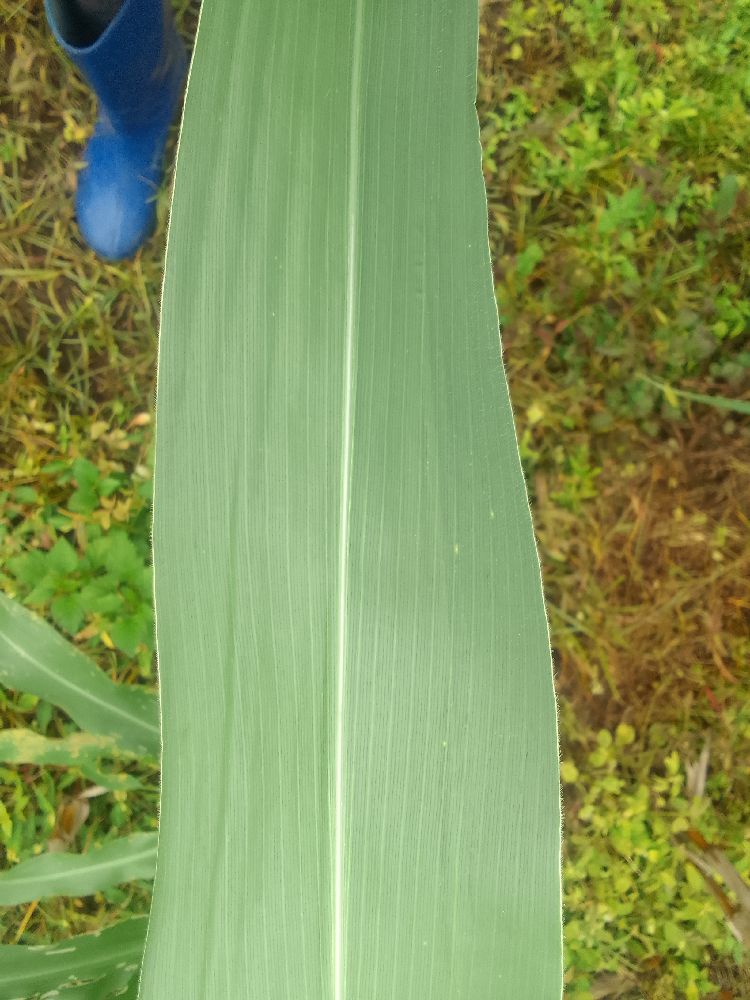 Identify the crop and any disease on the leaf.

maize, healthy
